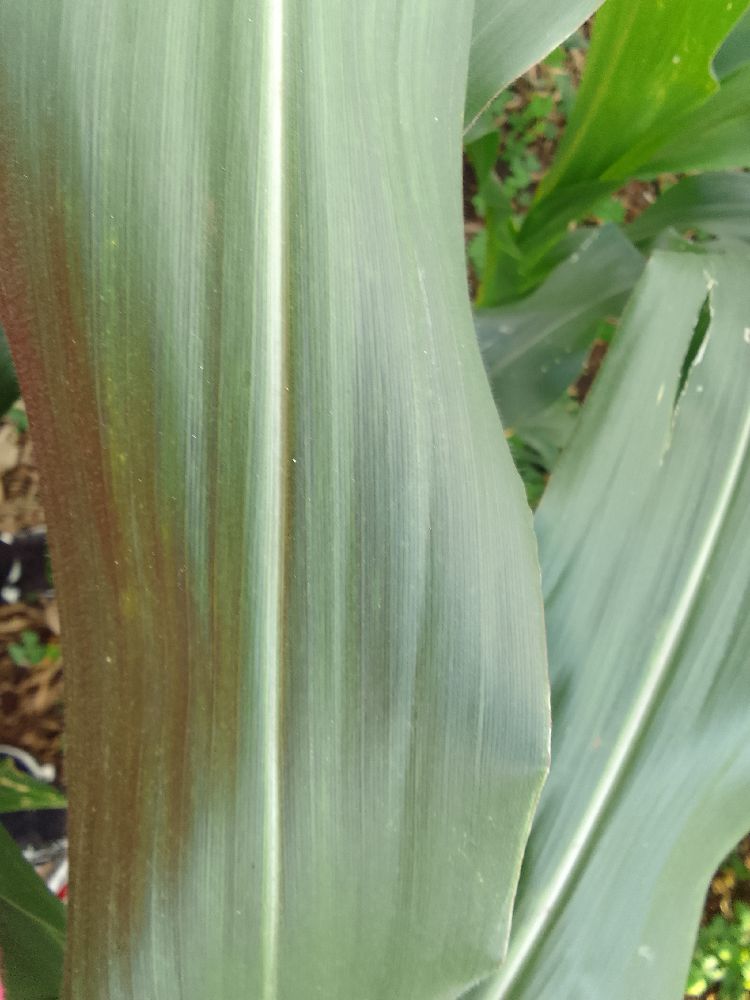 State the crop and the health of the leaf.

maize, healthy
